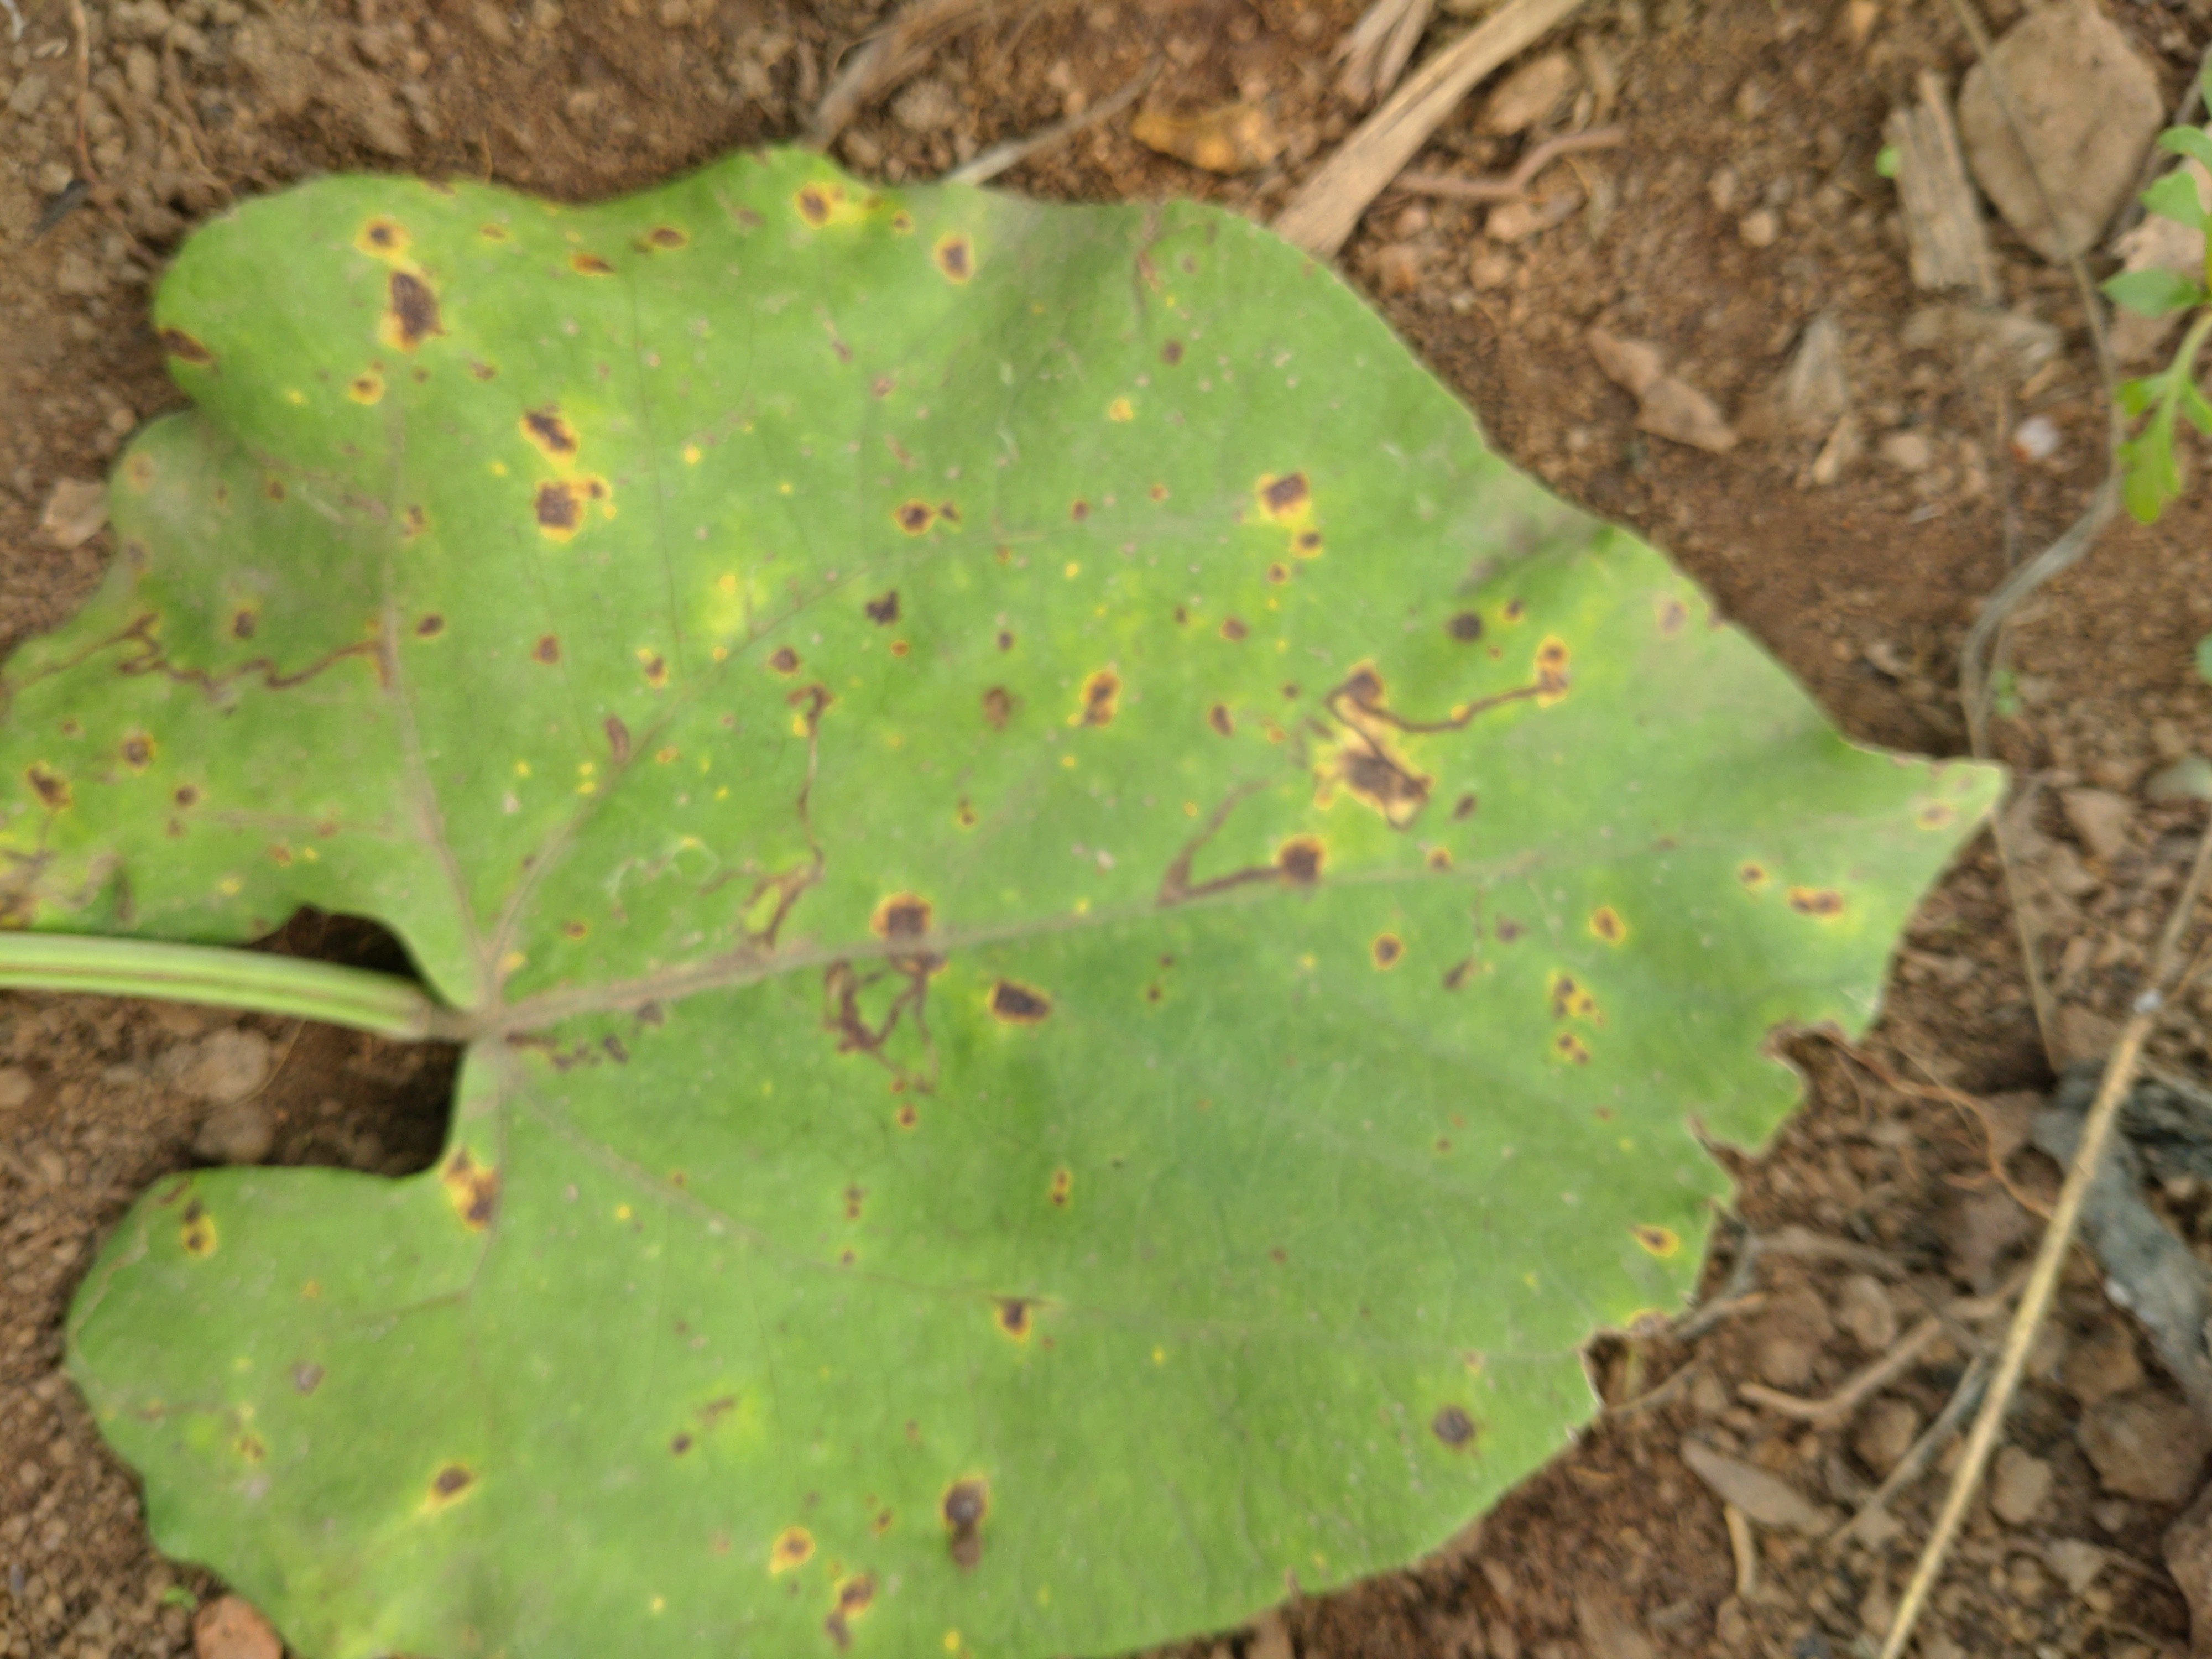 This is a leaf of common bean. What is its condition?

rust
